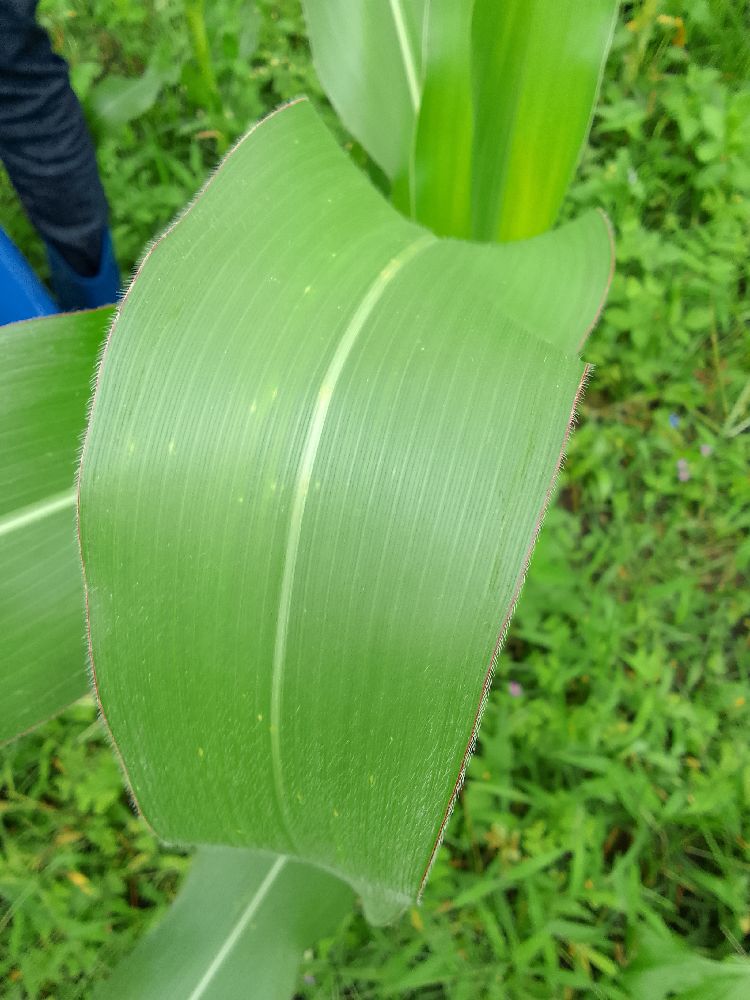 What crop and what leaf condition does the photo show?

maize, healthy
